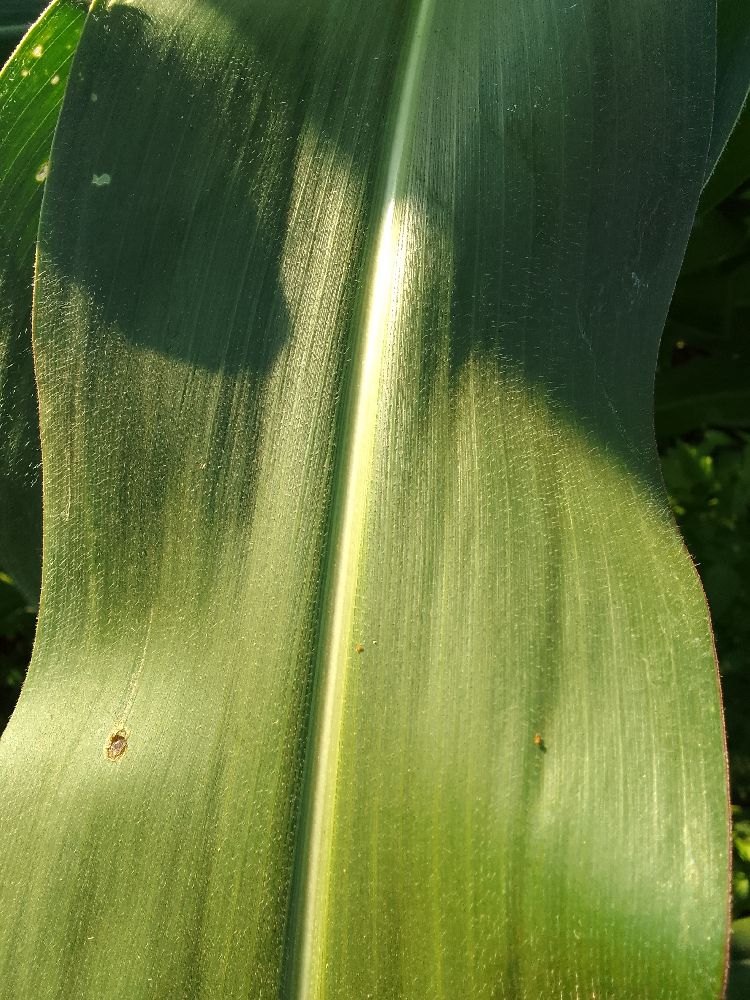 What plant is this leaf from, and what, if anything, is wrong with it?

maize, healthy
